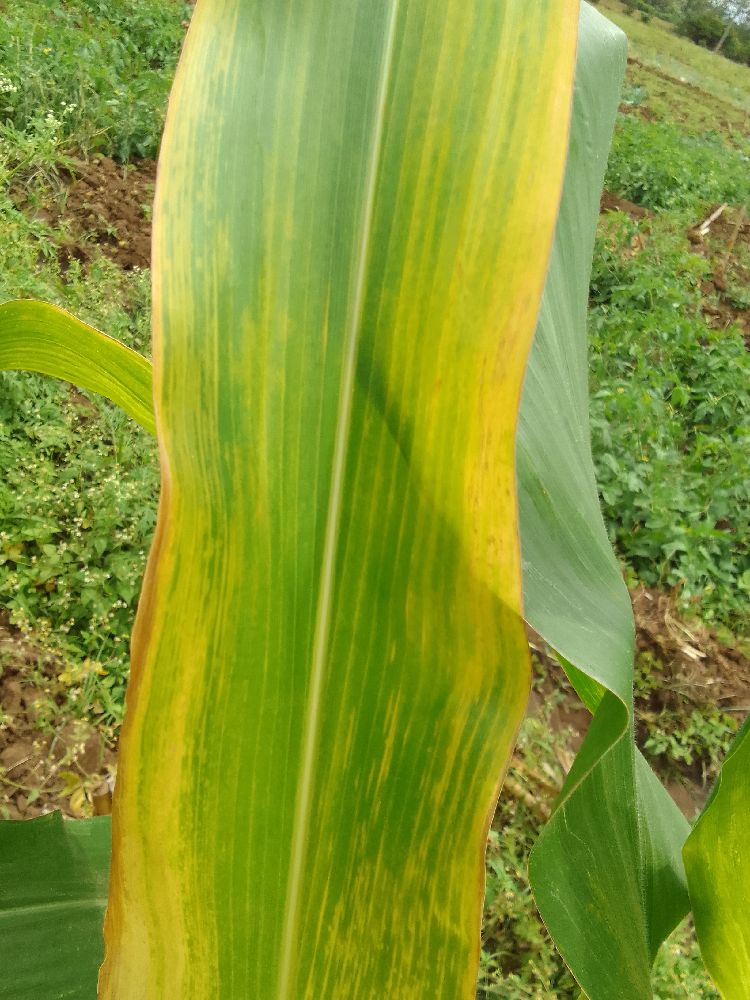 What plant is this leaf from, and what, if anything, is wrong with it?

maize, maize lethal necrosis
